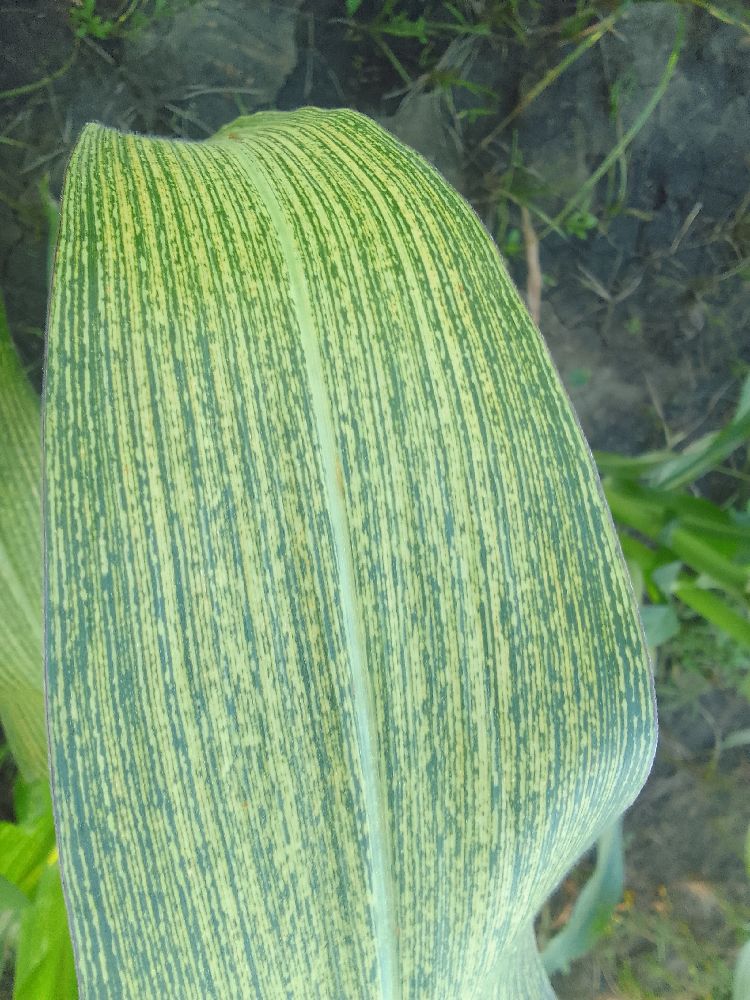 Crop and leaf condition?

maize, maize streak virus
